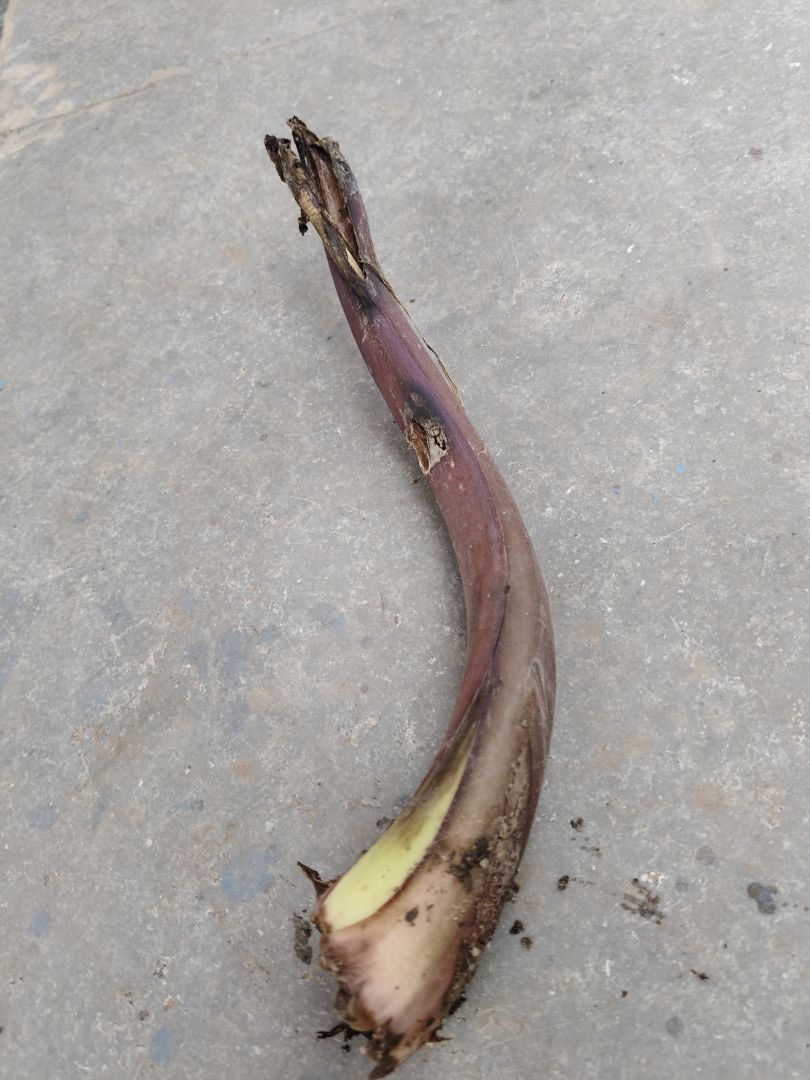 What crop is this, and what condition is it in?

taro, root rot
